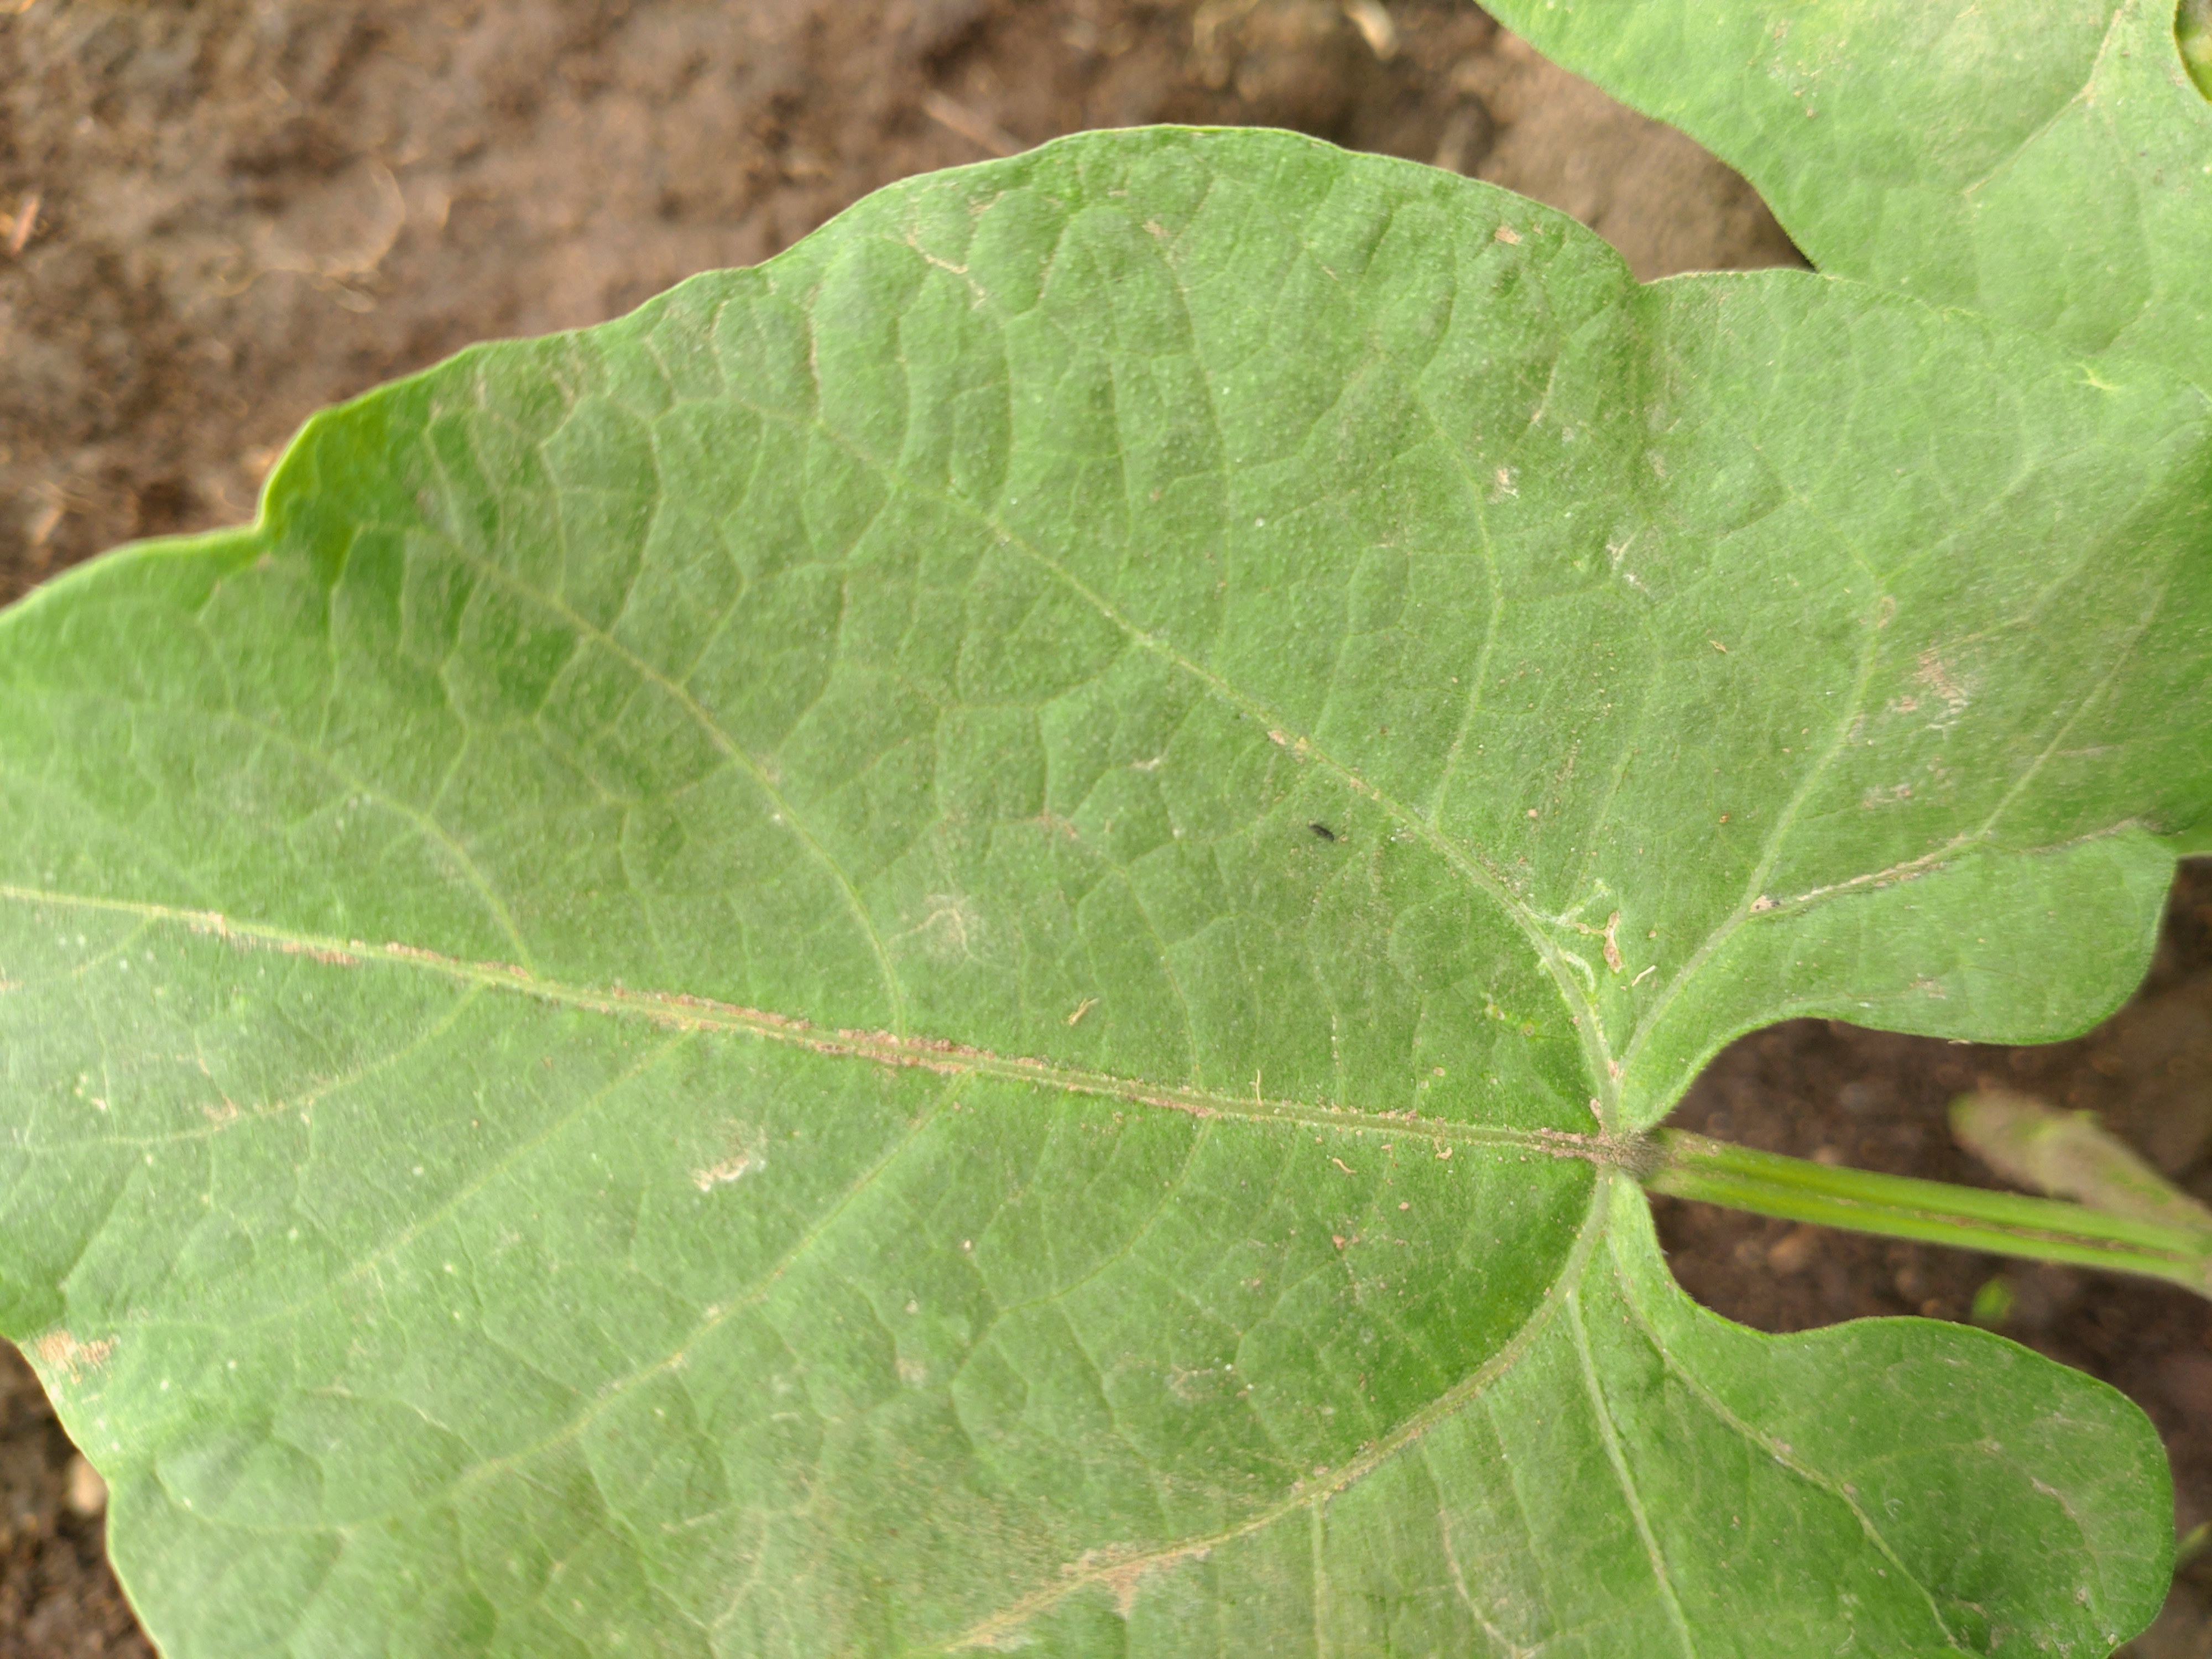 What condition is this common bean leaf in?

healthy
